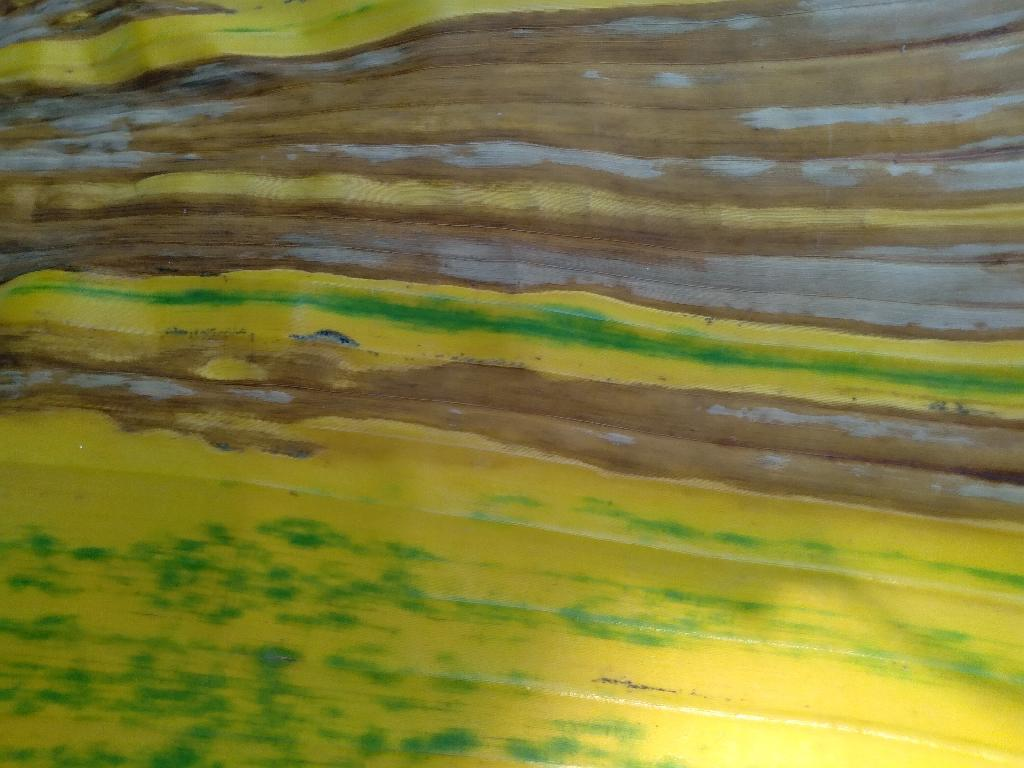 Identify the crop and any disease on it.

banana, fusarium wilt race 1
